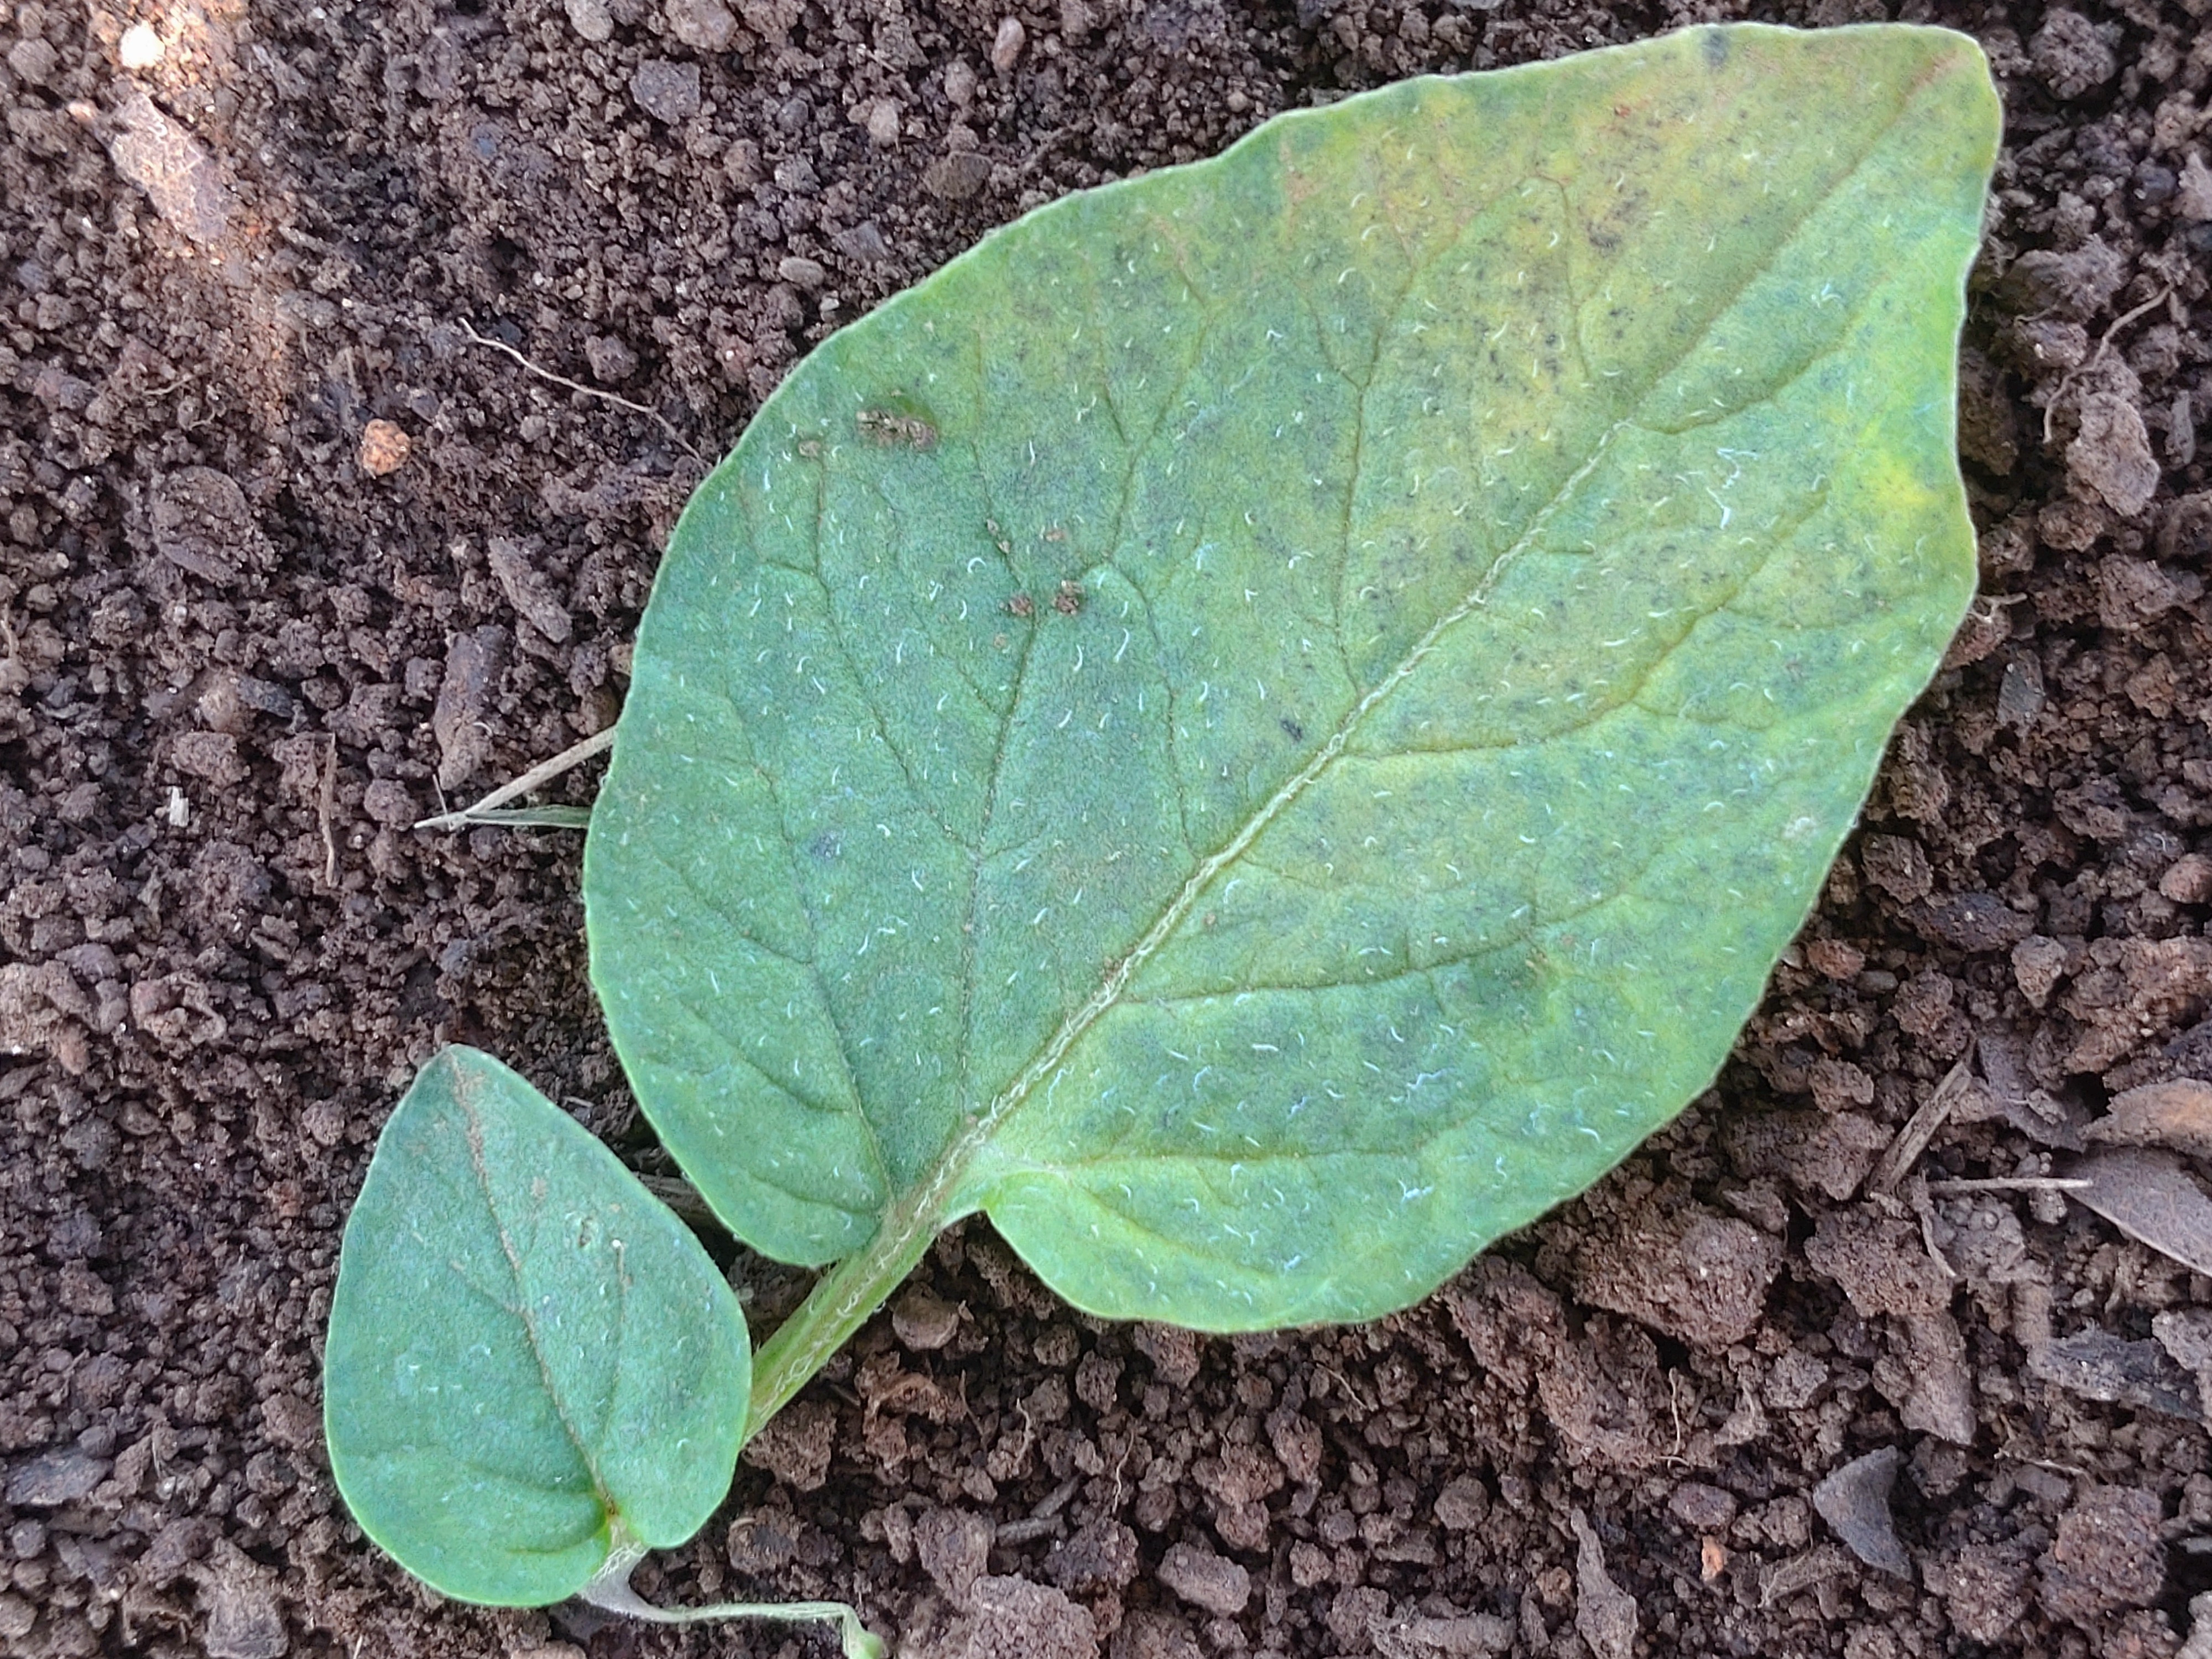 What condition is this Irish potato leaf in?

late blight
